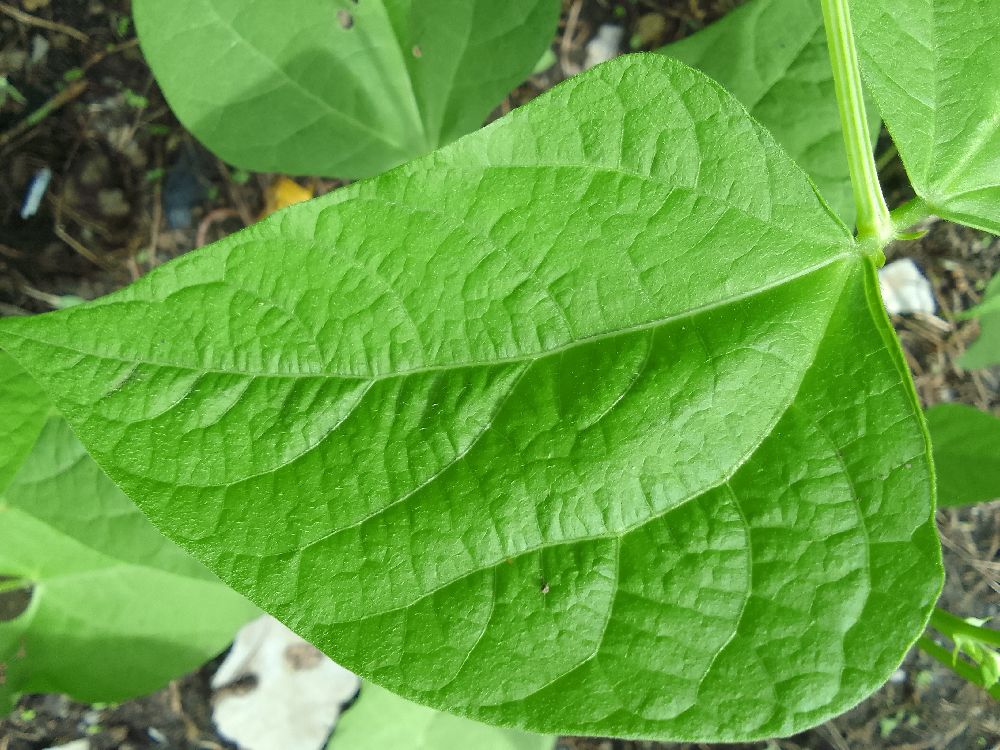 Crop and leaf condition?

common bean, healthy
